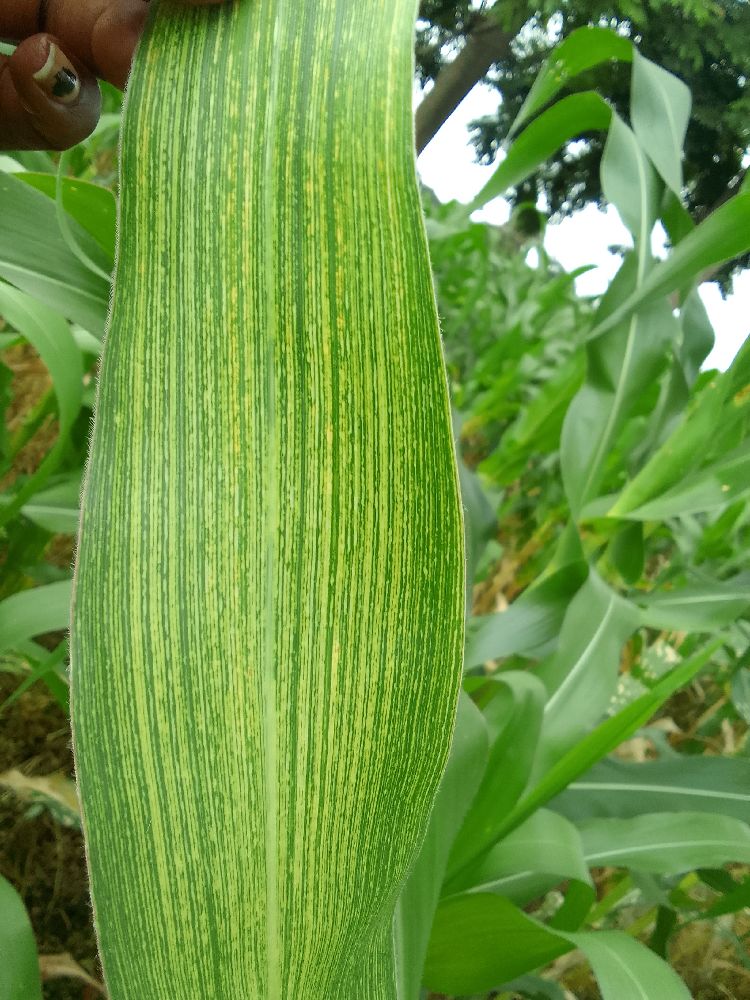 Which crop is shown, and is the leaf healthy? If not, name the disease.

maize, maize streak virus
